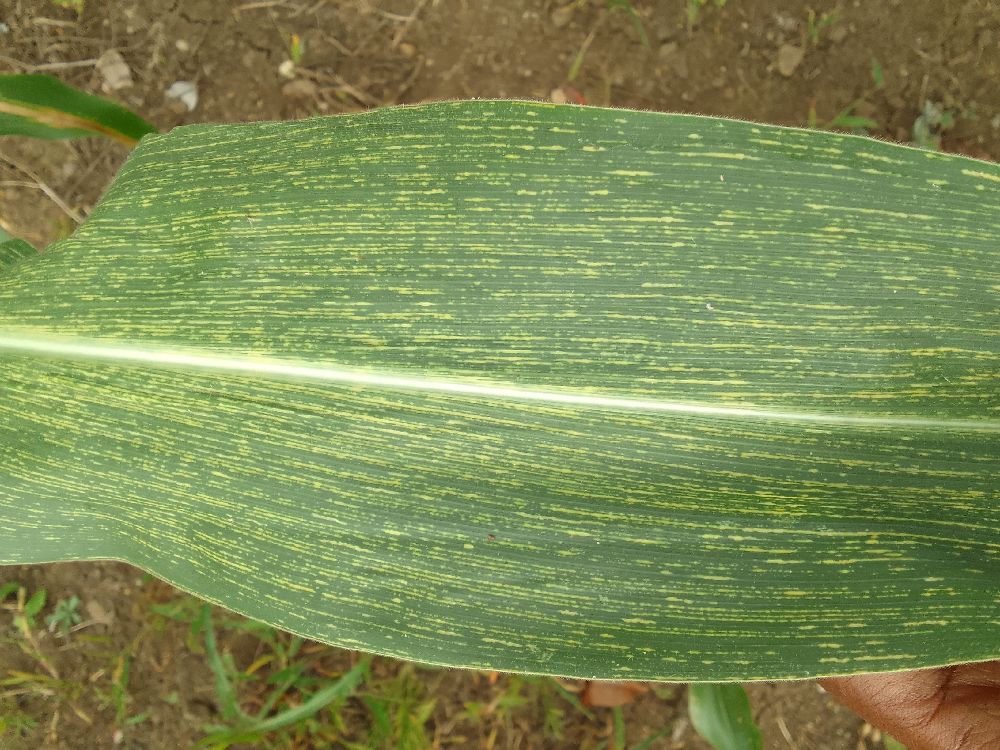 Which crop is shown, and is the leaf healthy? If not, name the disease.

maize, maize streak virus
